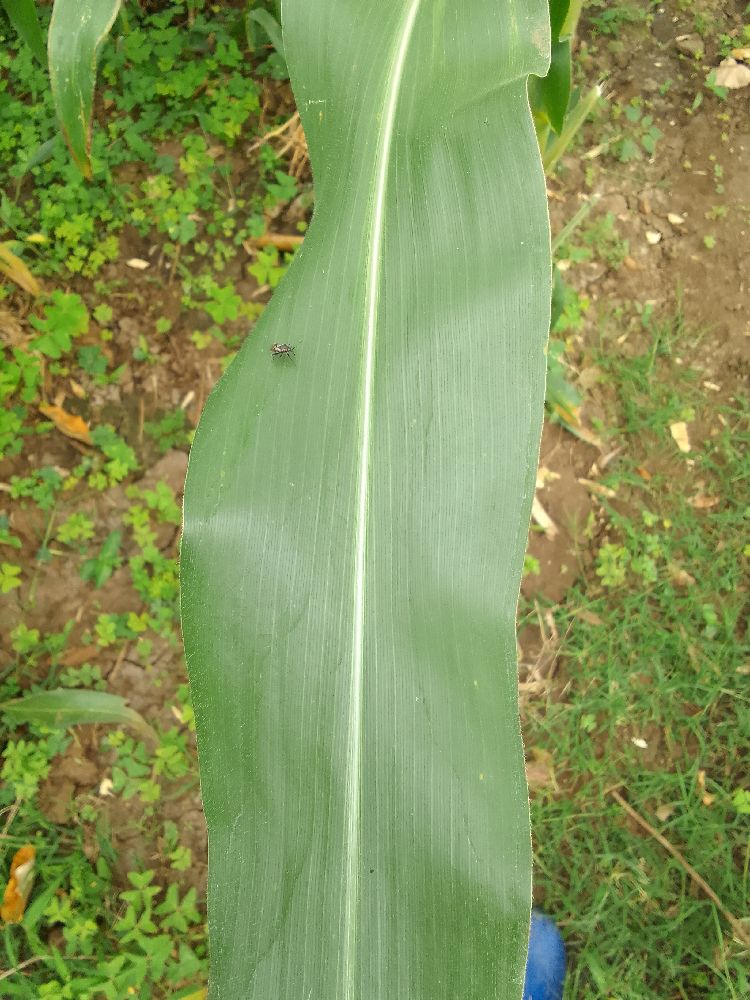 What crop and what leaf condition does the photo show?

maize, healthy
